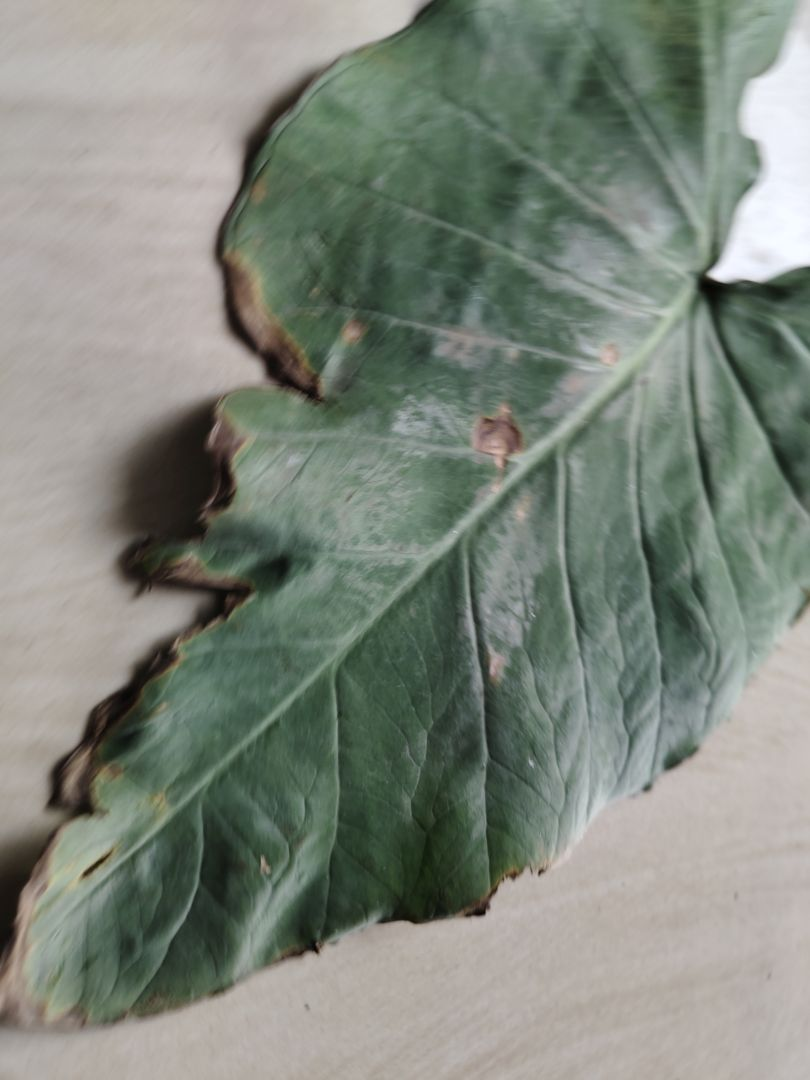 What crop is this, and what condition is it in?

taro, leaf blight
